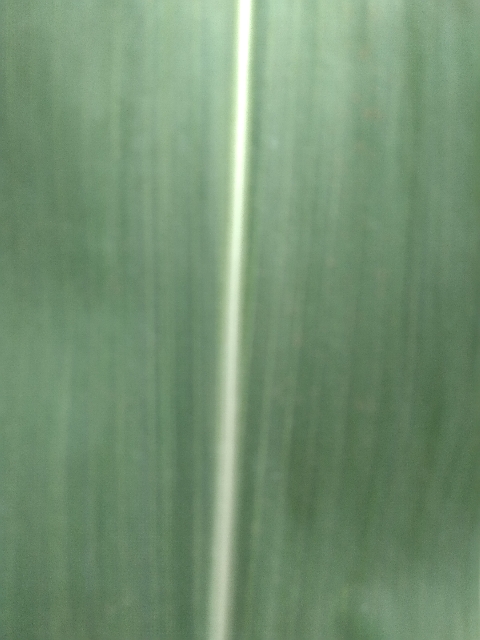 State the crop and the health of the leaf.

maize, healthy
